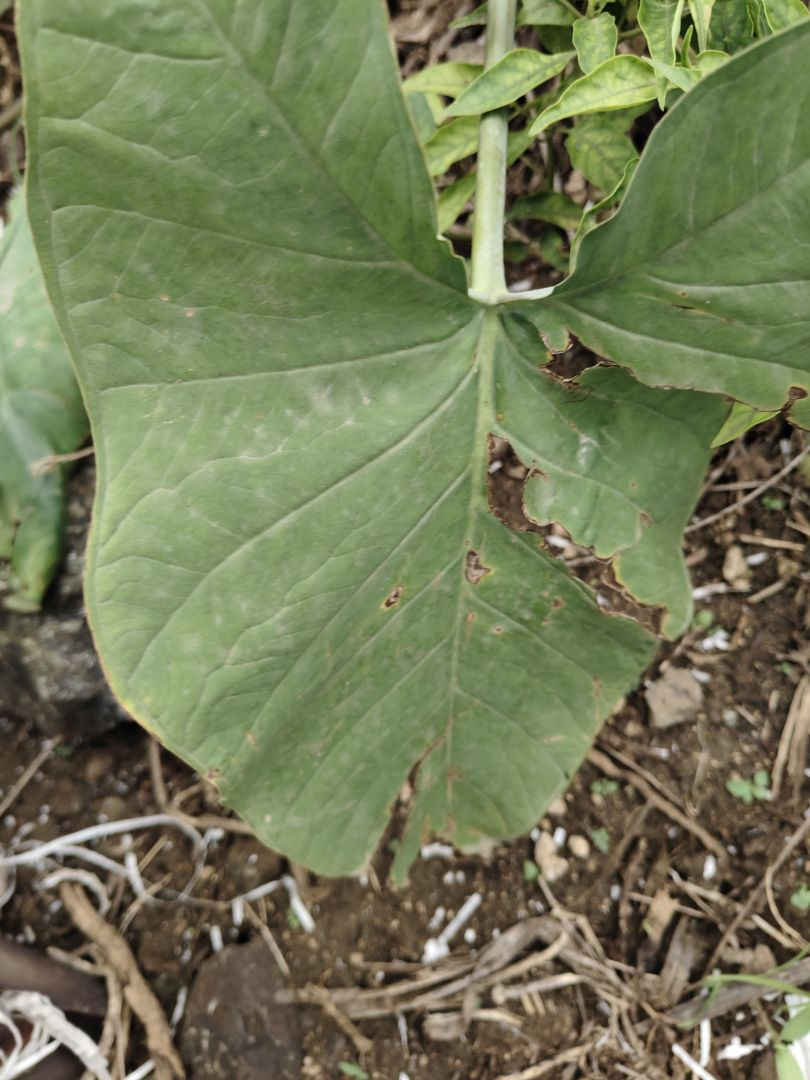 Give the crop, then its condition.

taro, leaf blight
